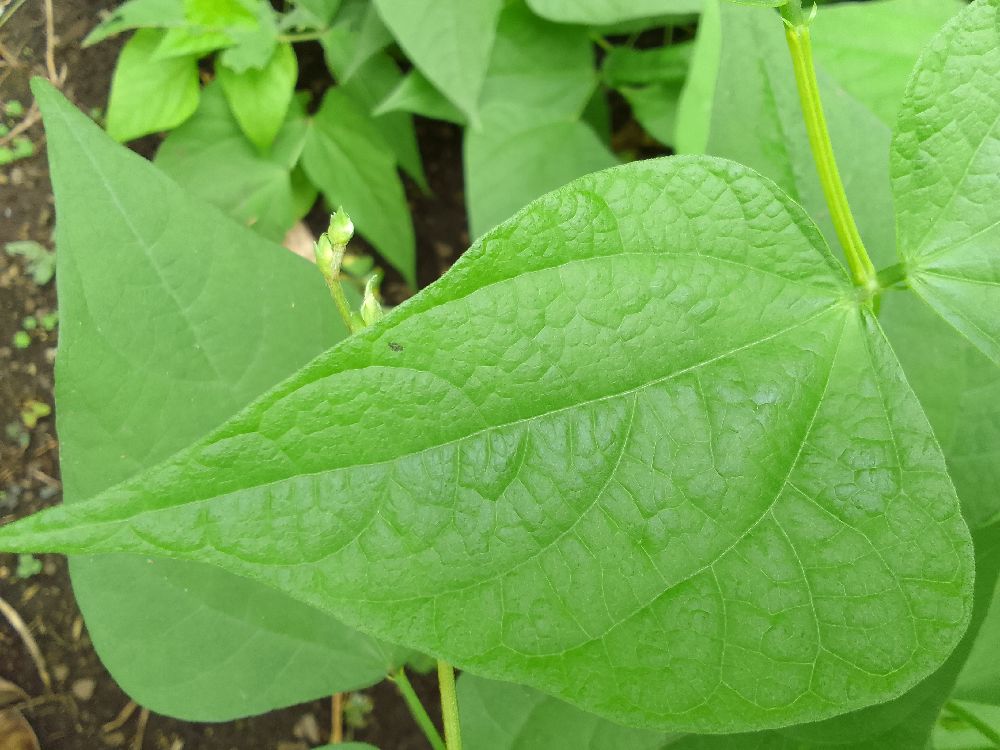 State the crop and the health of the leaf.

common bean, healthy
